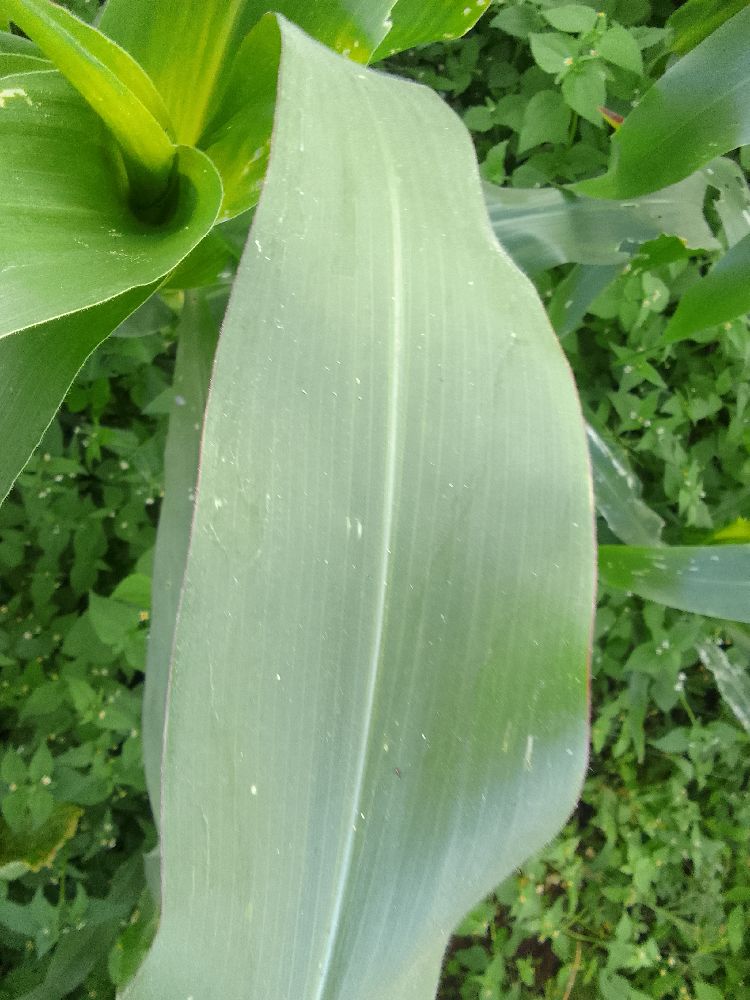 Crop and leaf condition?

maize, healthy
